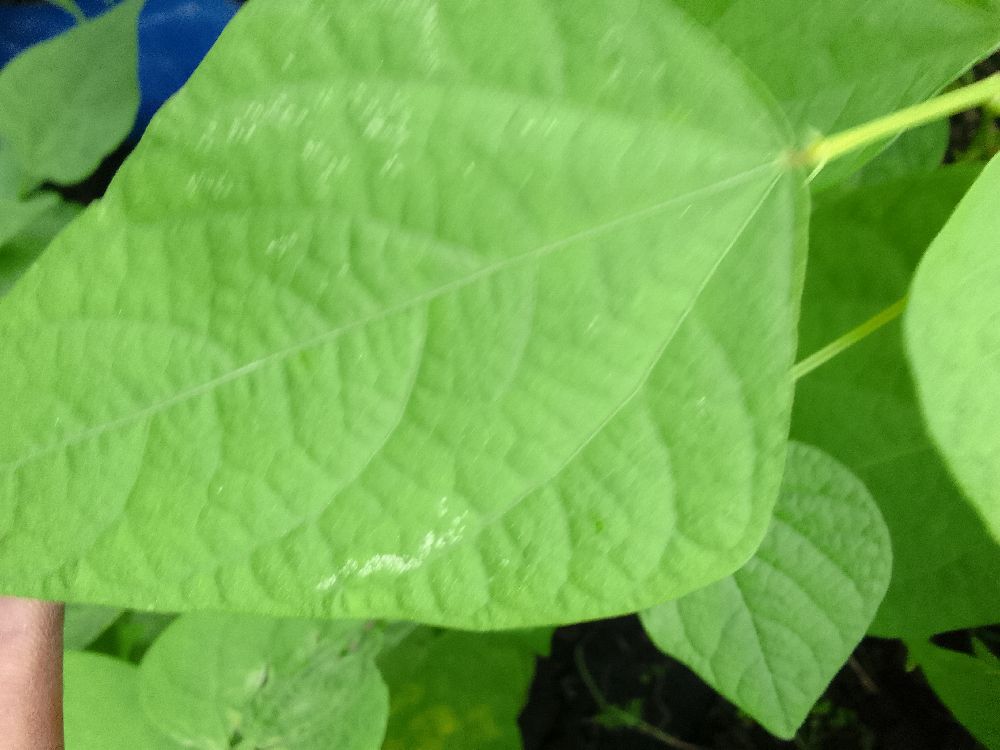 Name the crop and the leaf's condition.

common bean, healthy
